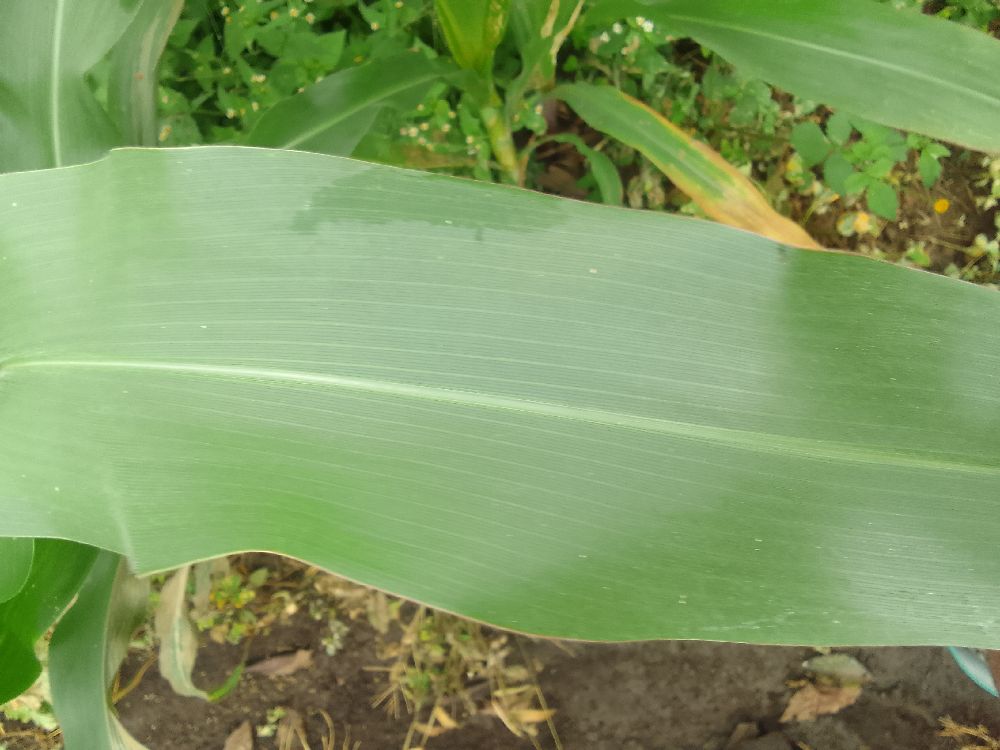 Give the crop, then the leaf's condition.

maize, healthy
